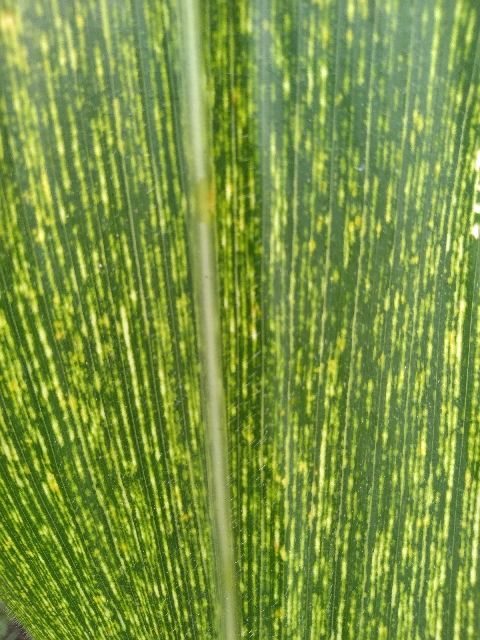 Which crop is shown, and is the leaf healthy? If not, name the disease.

maize, maize streak virus
